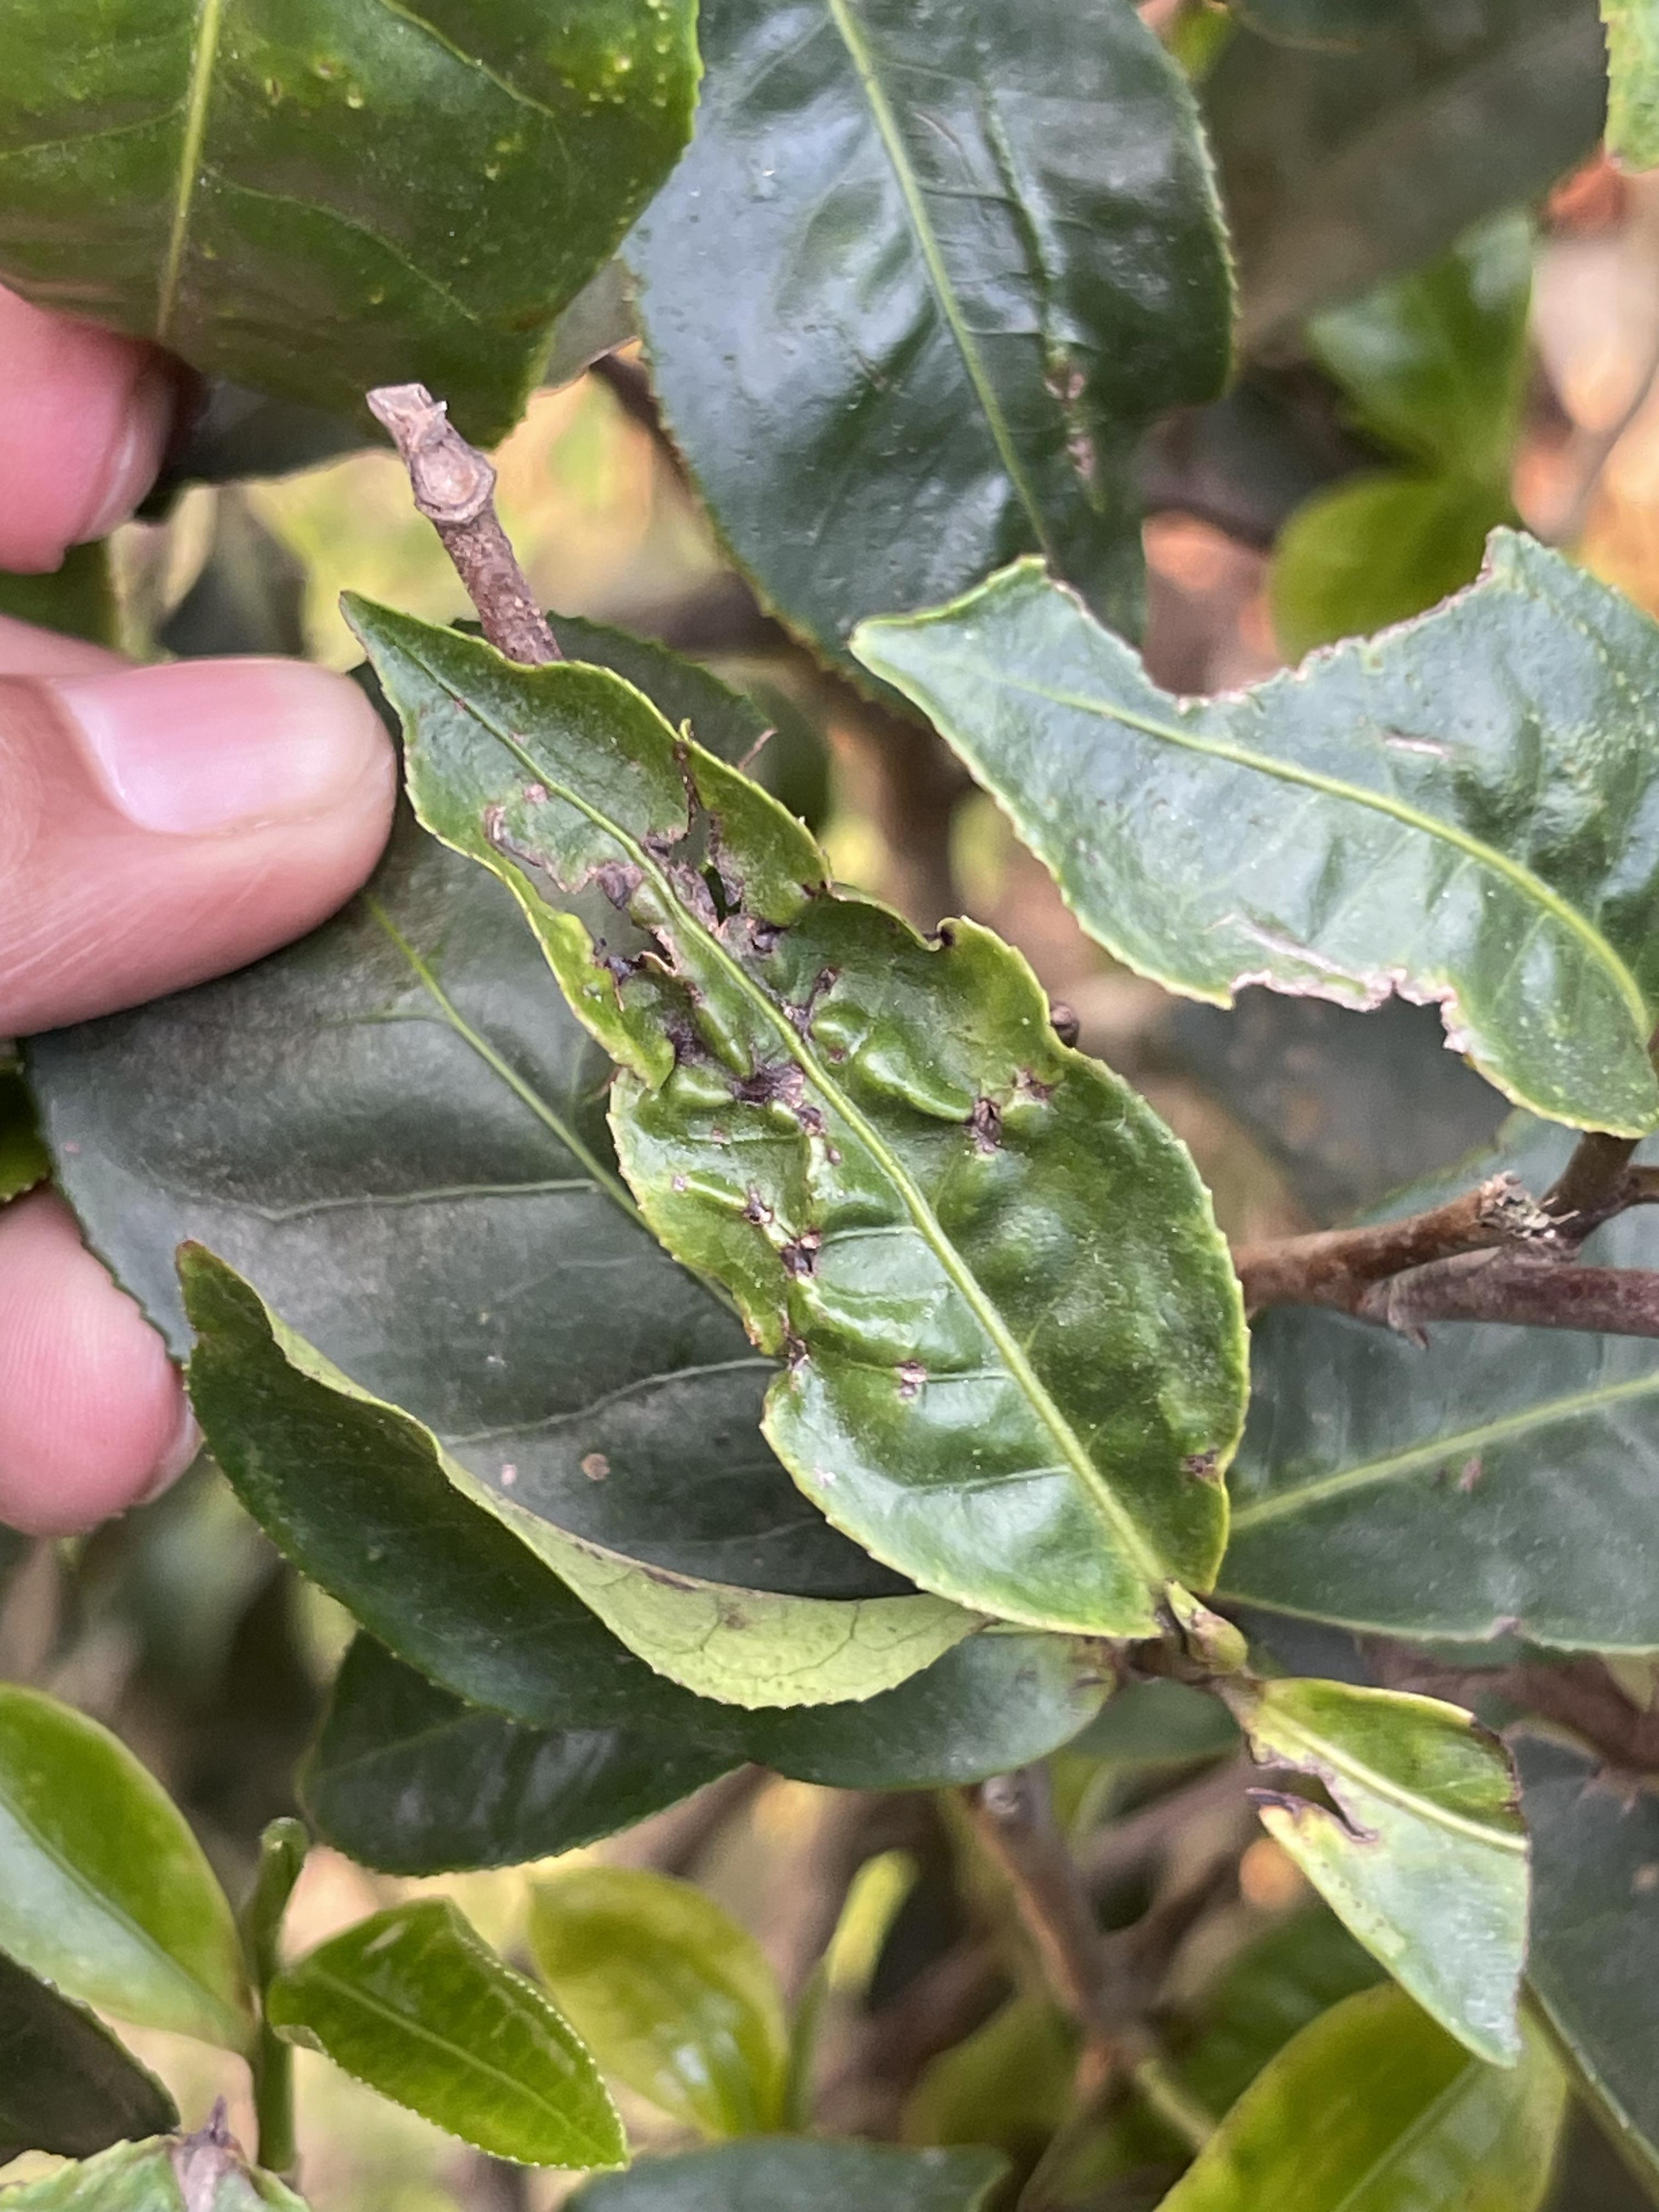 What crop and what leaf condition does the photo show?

tea, helopeltis
